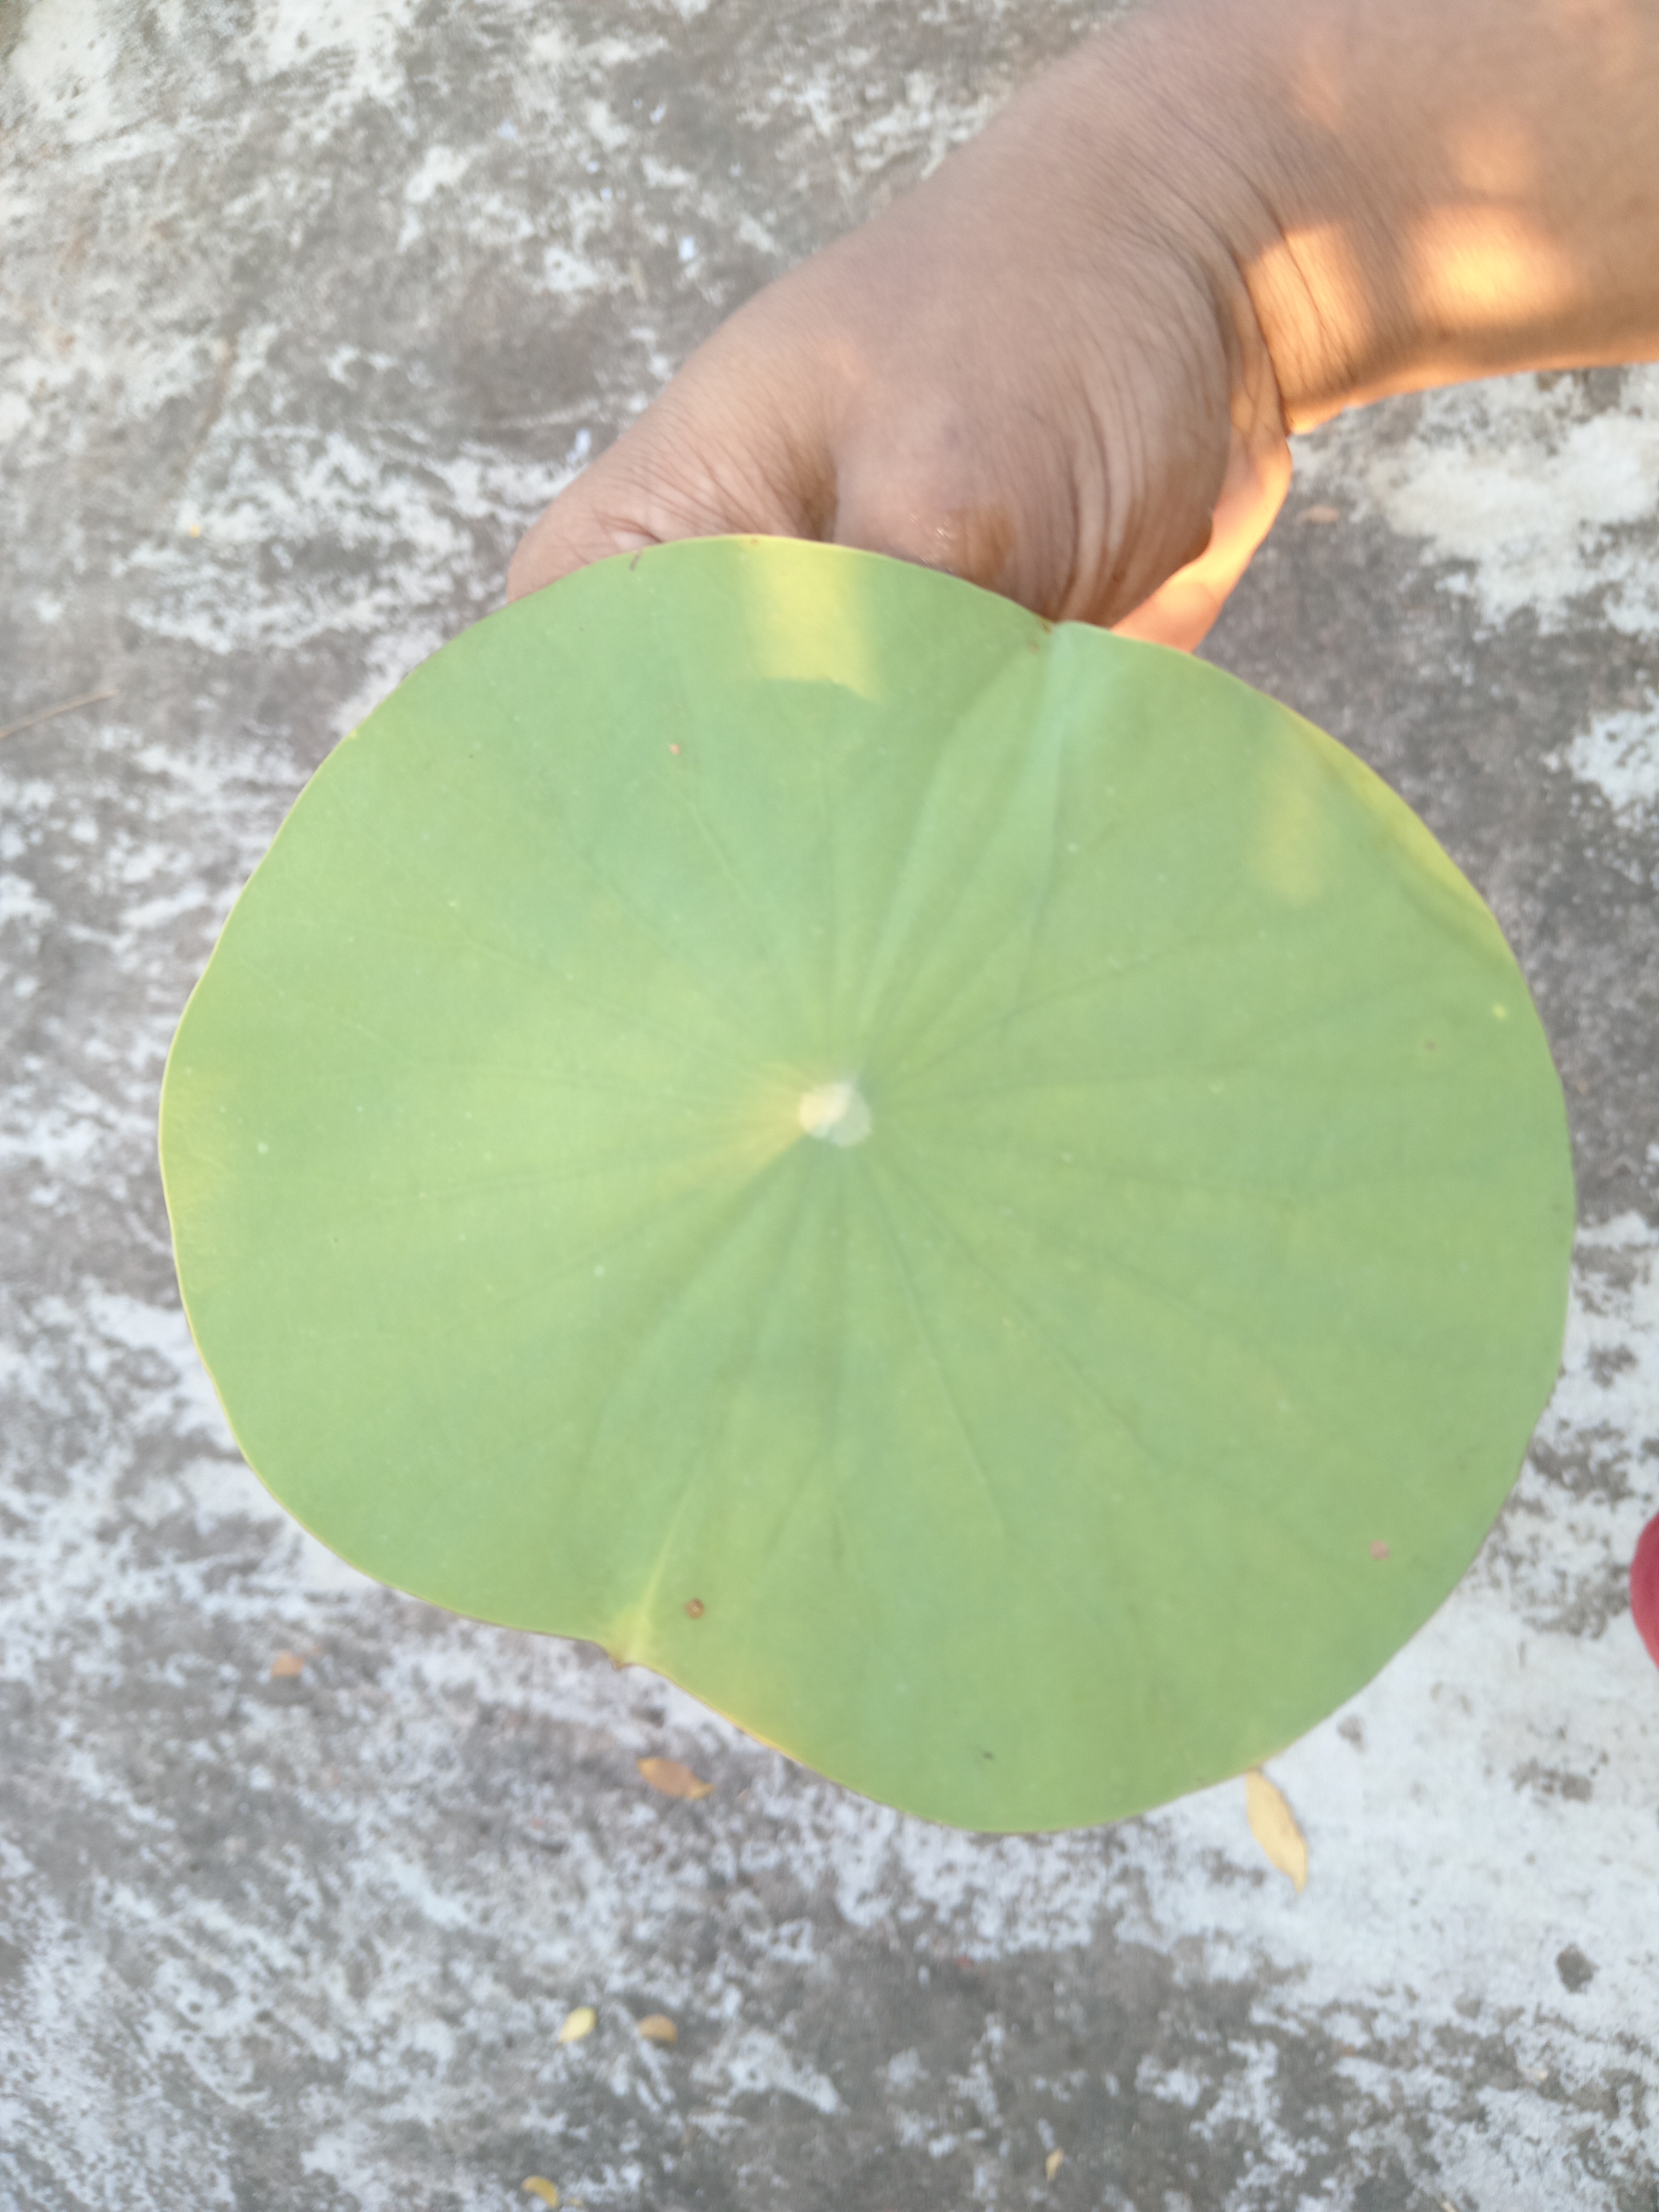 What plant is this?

lotus
